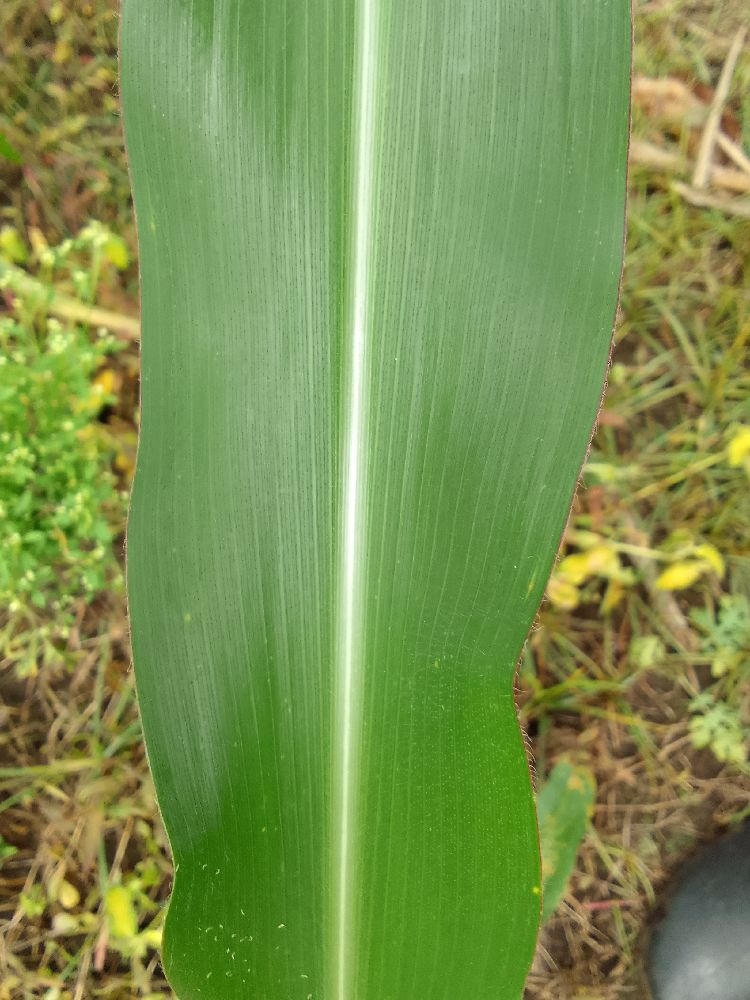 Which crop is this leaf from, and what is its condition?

maize, healthy
